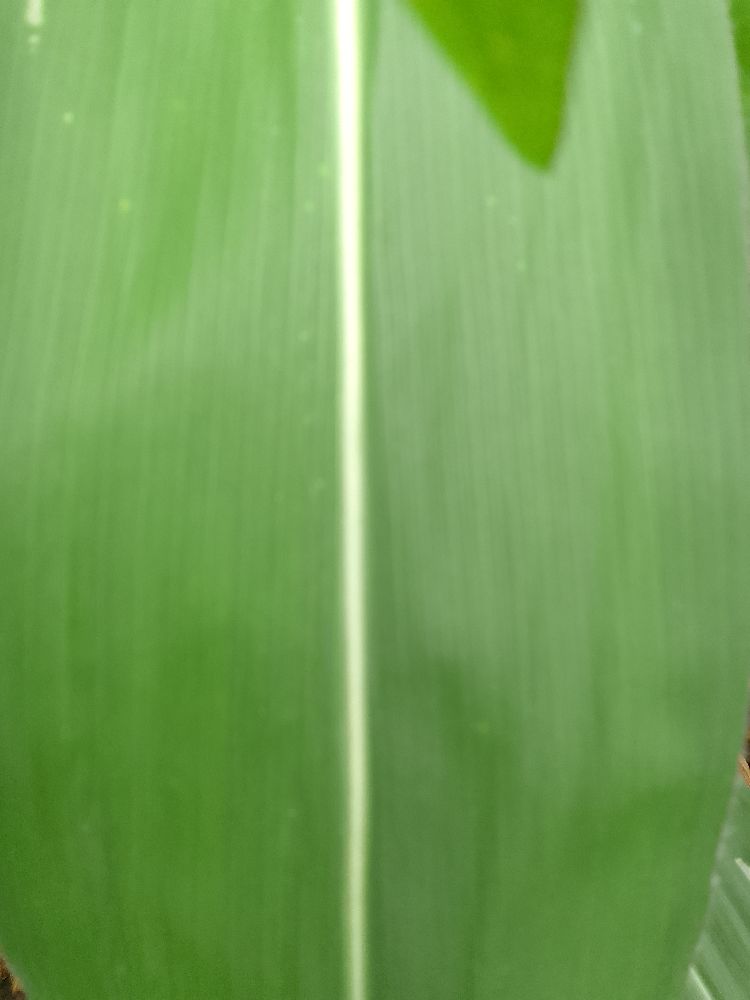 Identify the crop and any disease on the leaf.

maize, healthy
